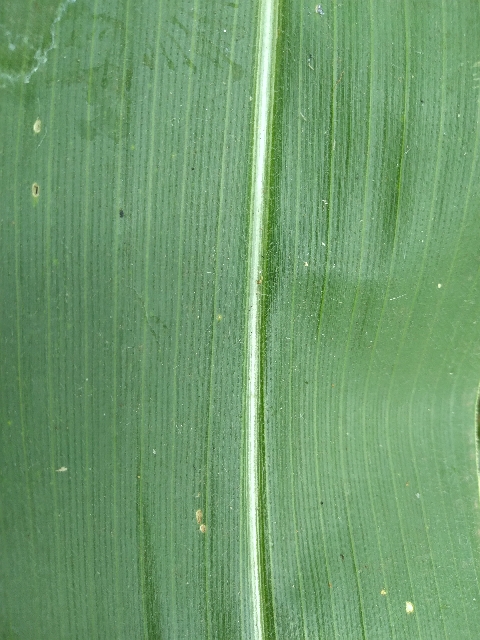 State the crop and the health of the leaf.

maize, healthy
